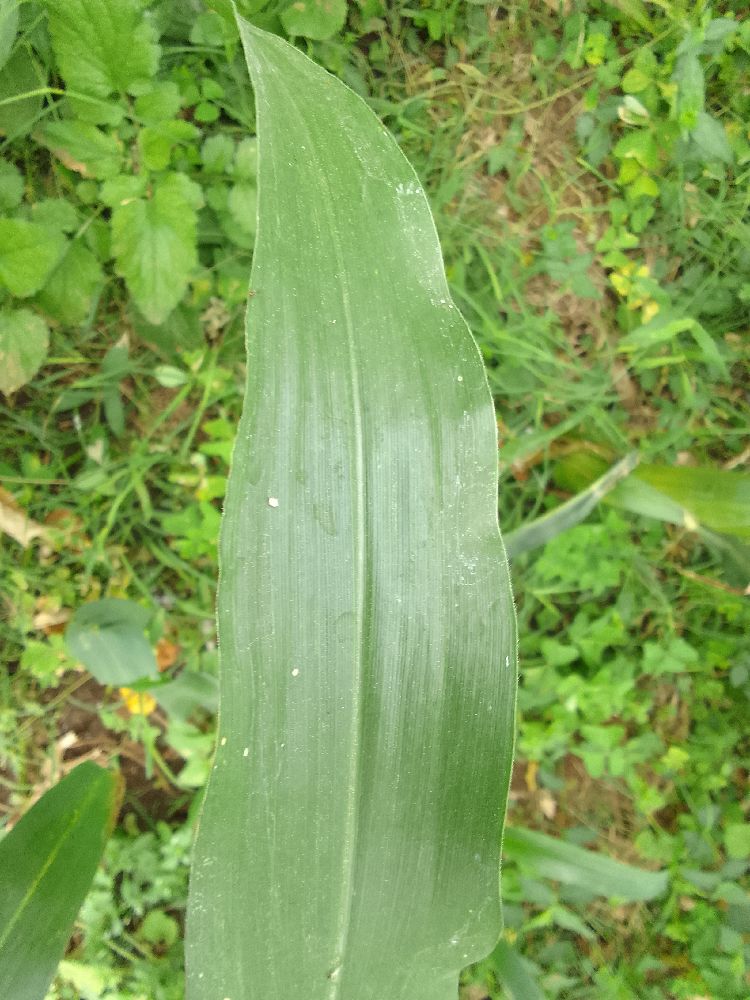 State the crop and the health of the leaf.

maize, healthy
